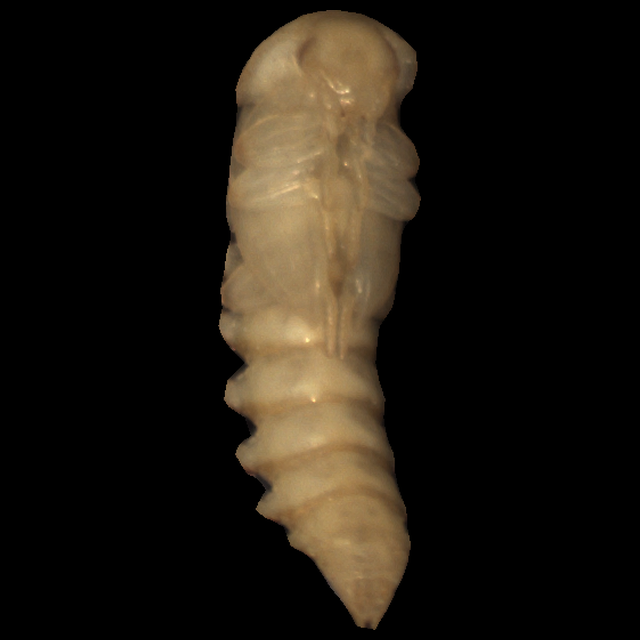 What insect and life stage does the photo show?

mealworm pupa
